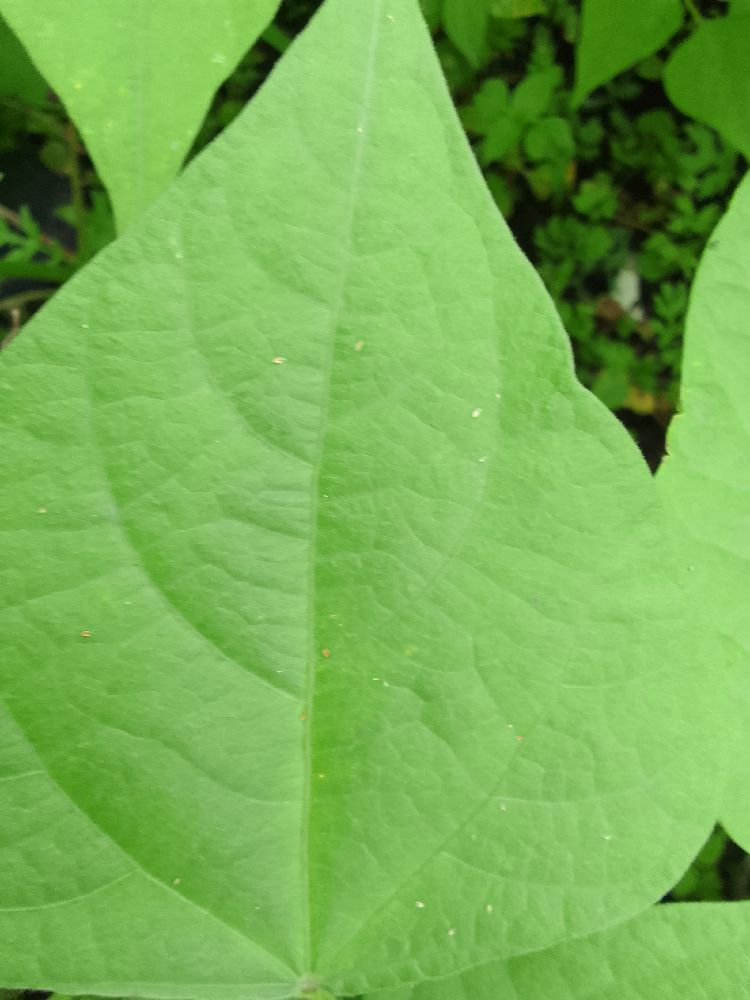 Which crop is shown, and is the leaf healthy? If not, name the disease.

common bean, healthy
